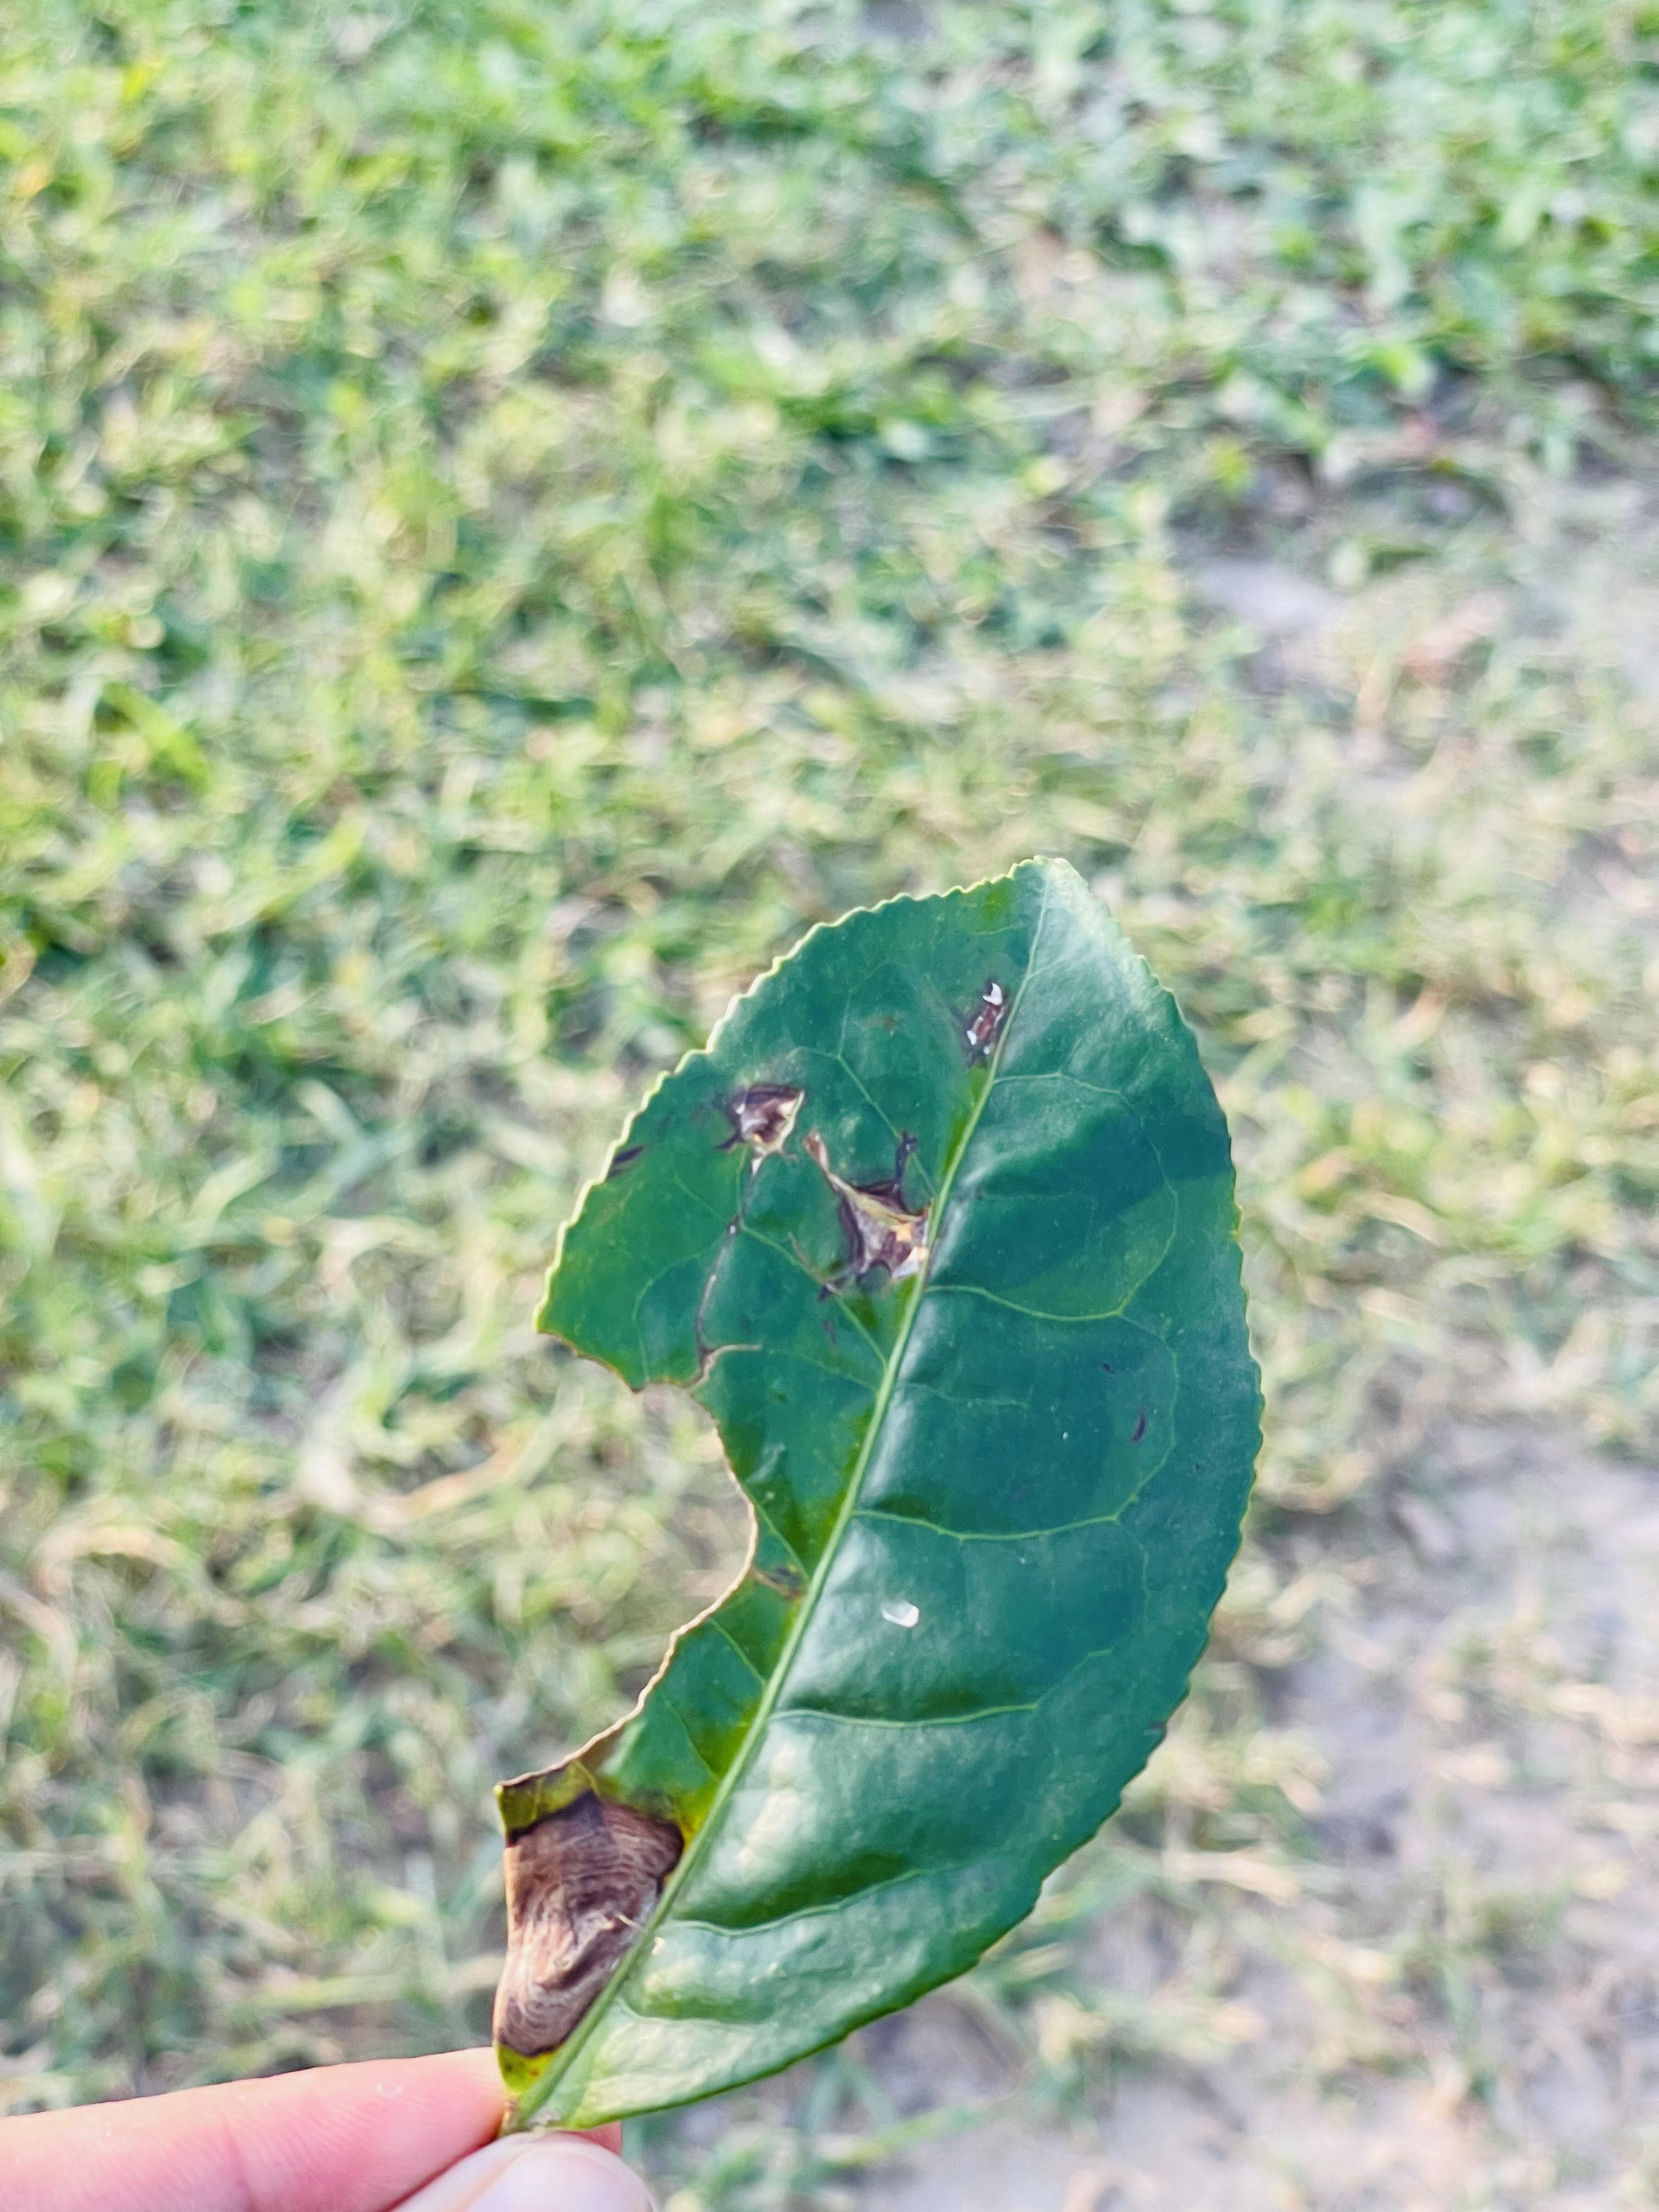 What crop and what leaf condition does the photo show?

tea, blight
